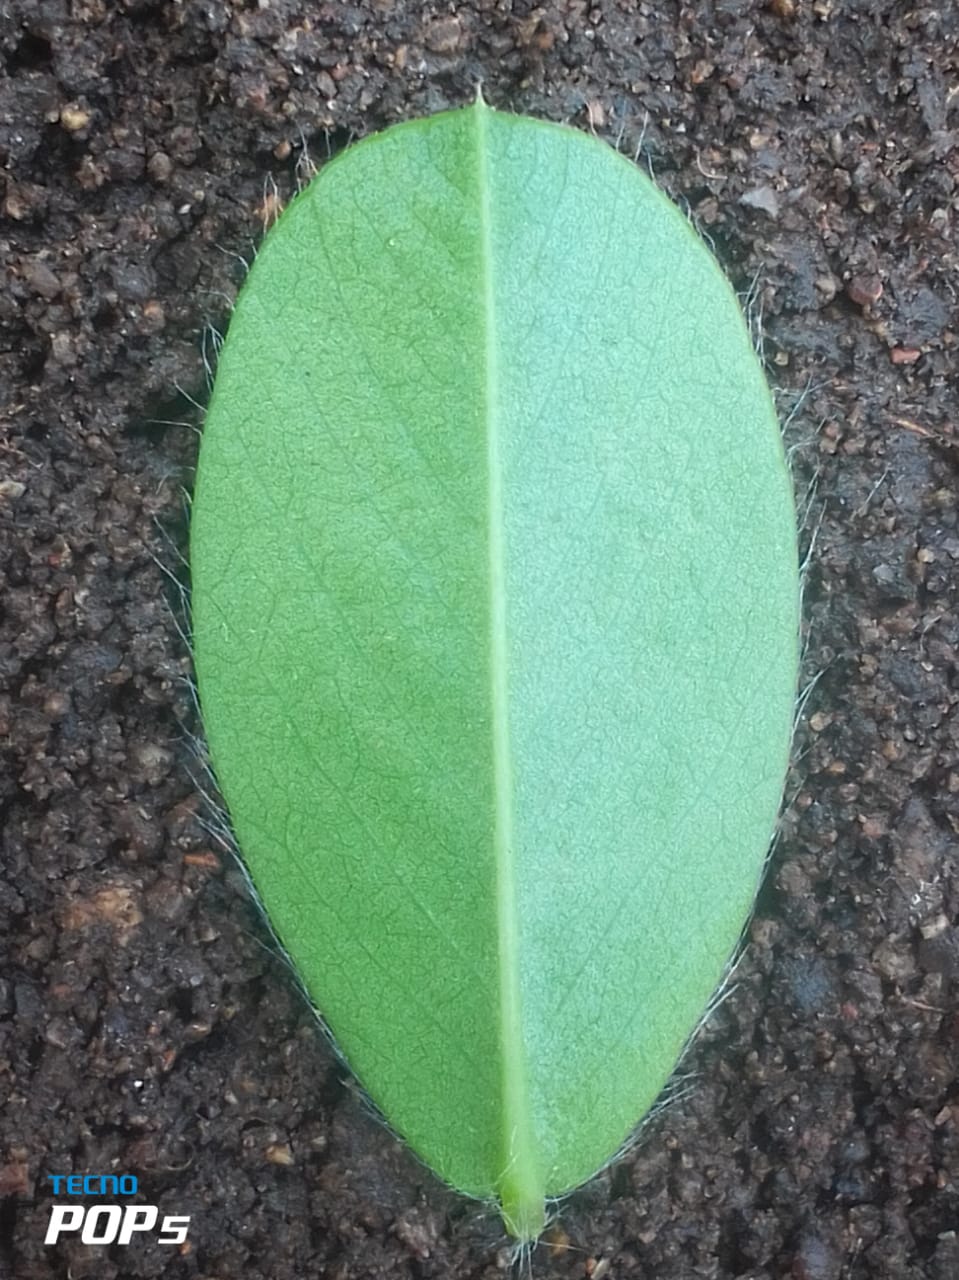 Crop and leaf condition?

peanut, healthy leaves
